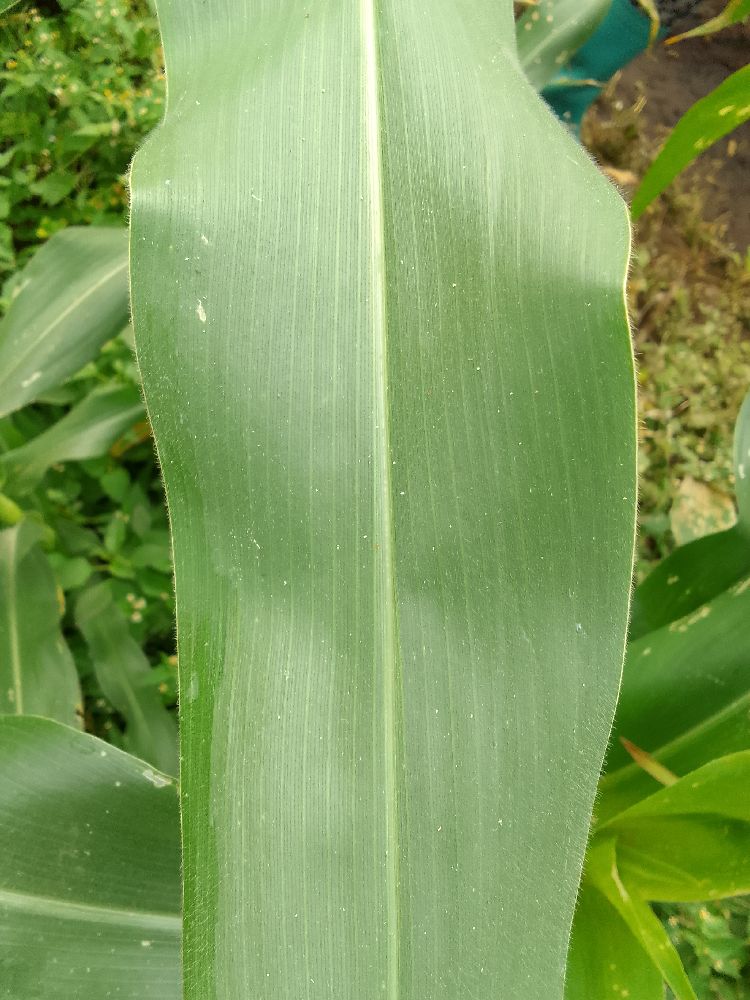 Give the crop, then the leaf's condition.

maize, healthy
